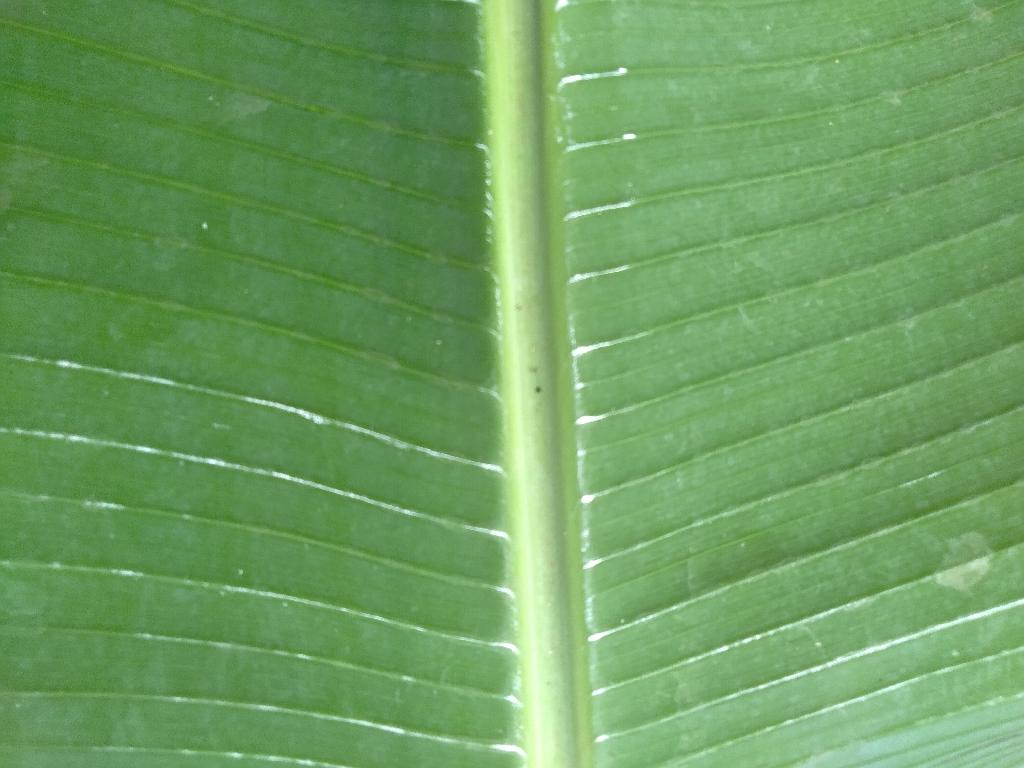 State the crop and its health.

banana, healthy
